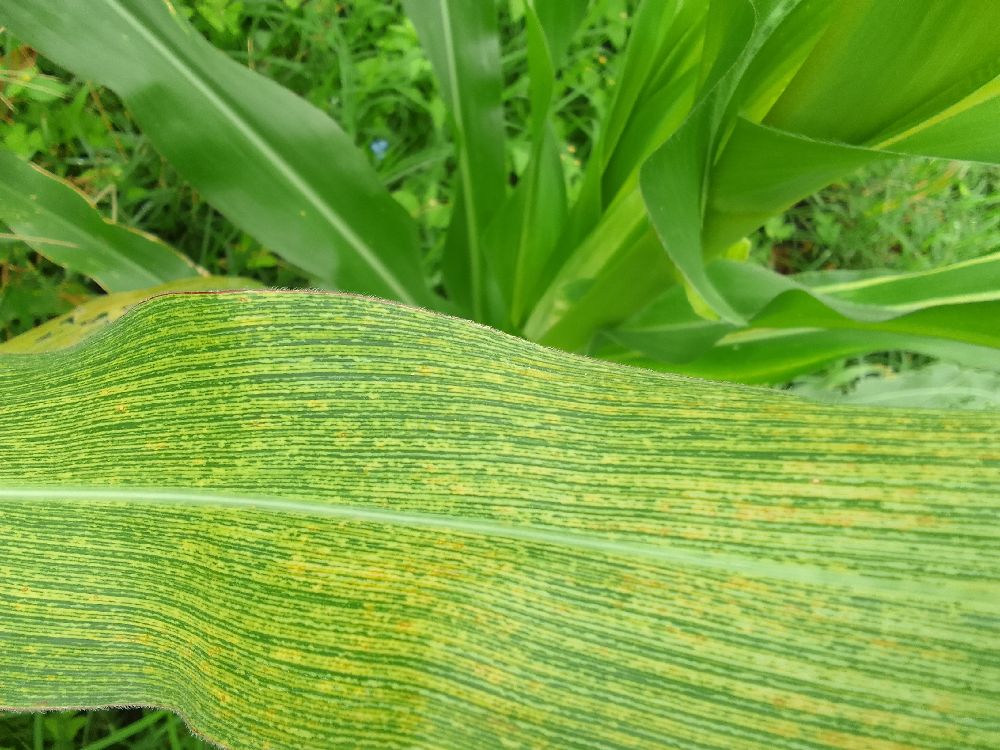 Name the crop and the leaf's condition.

maize, maize streak virus
